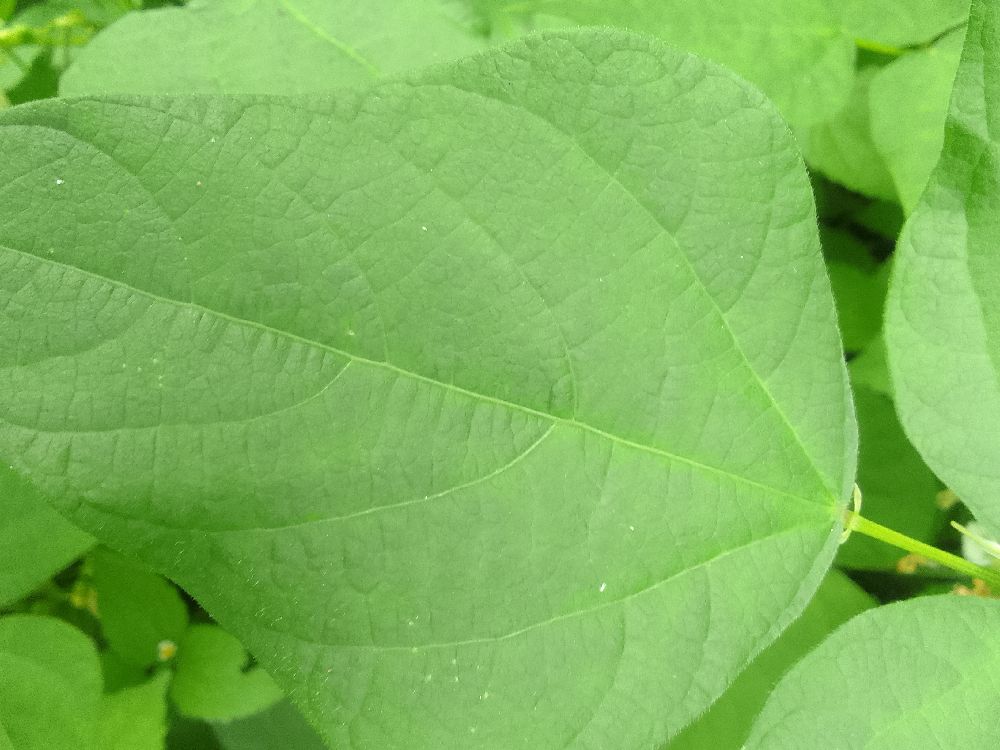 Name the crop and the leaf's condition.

common bean, healthy
